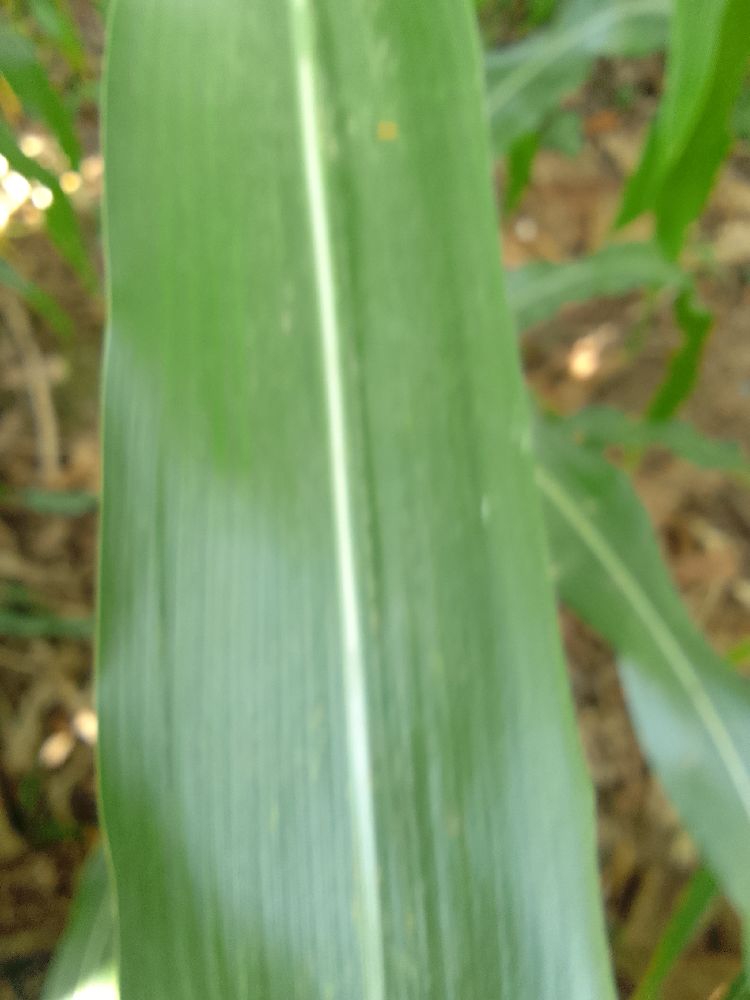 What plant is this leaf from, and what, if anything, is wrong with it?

maize, healthy
